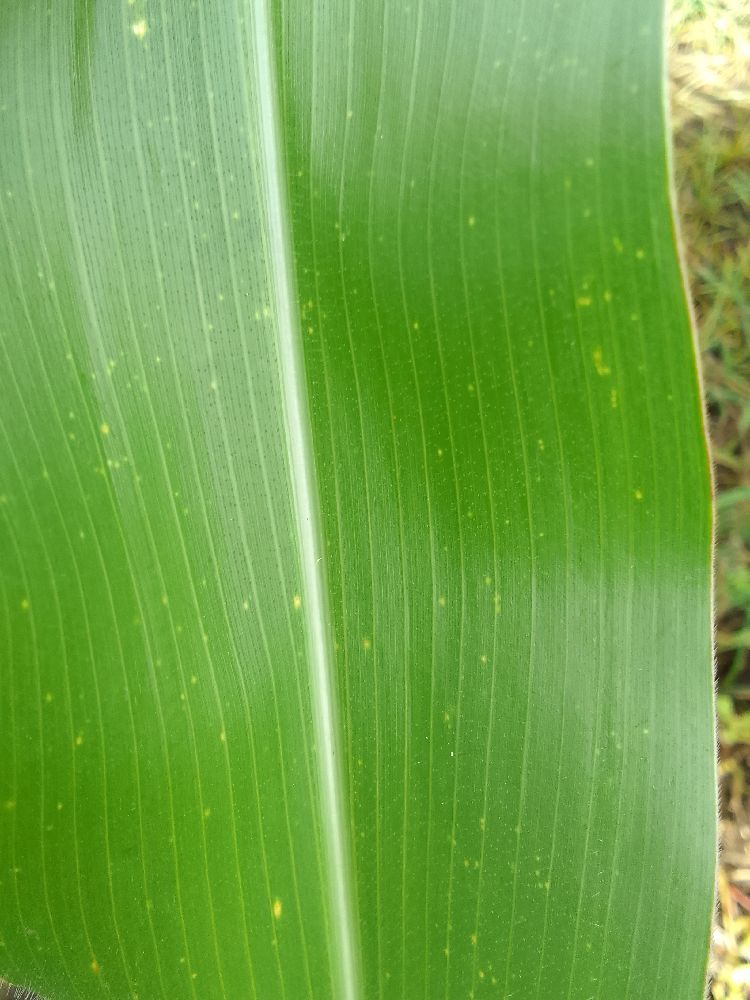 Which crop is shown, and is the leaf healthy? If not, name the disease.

maize, healthy
